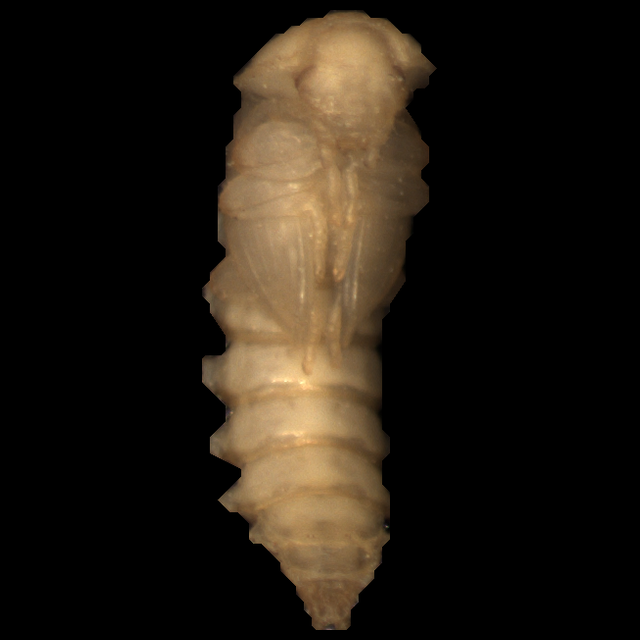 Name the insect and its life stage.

mealworm pupa
